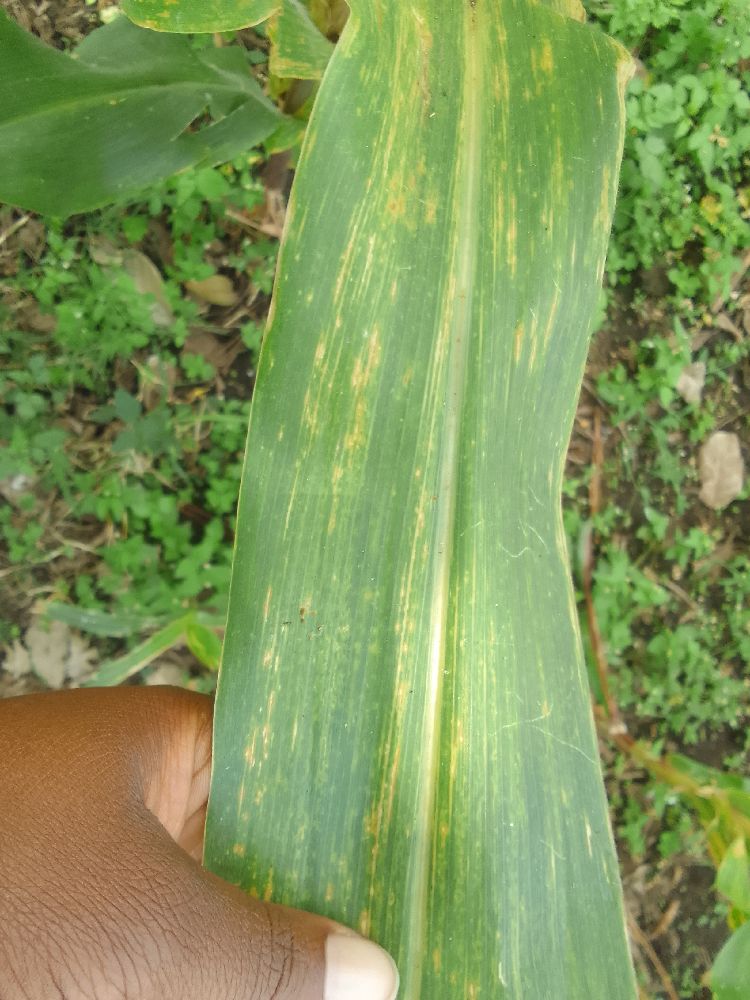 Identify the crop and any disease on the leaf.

maize, maize lethal necrosis
